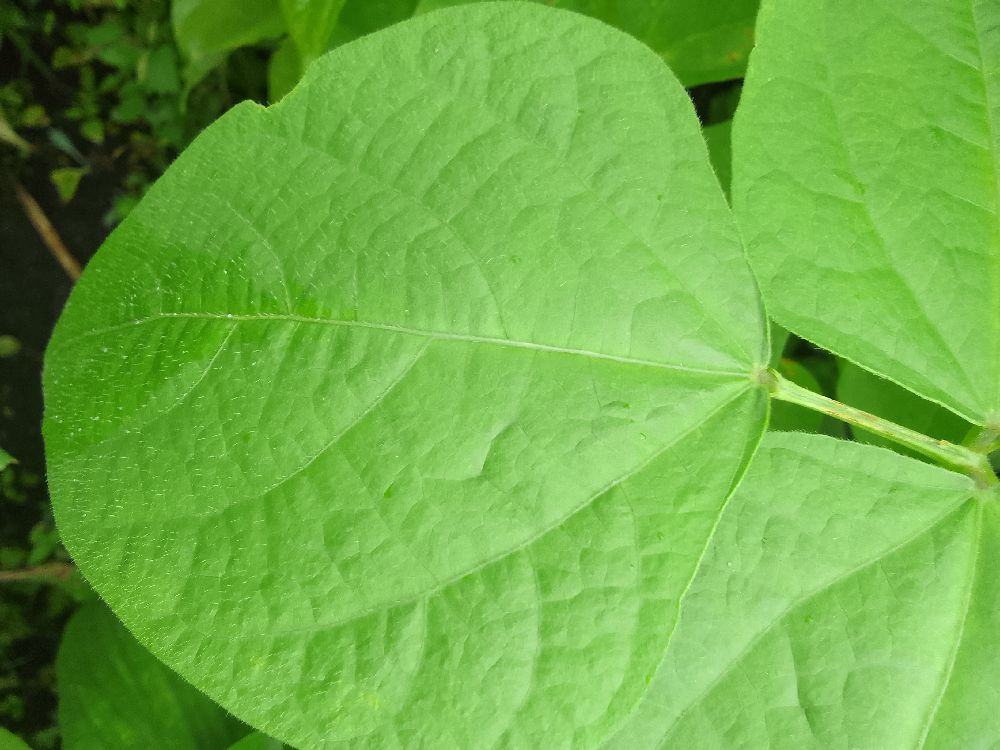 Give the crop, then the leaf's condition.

common bean, healthy
